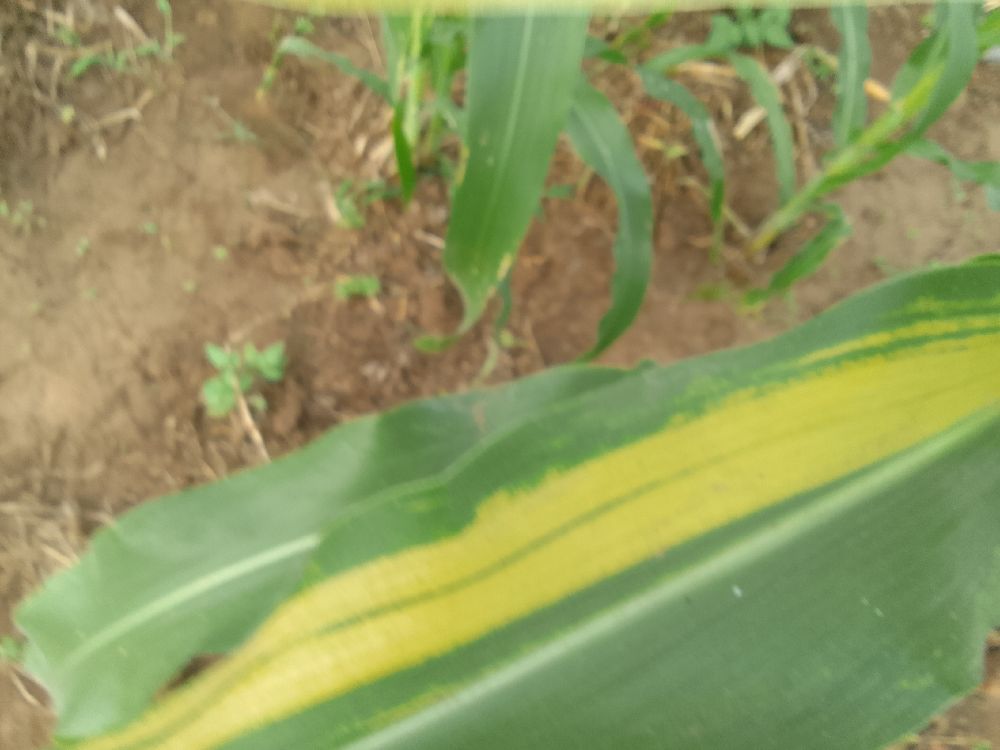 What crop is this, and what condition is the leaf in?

maize, maize lethal necrosis
